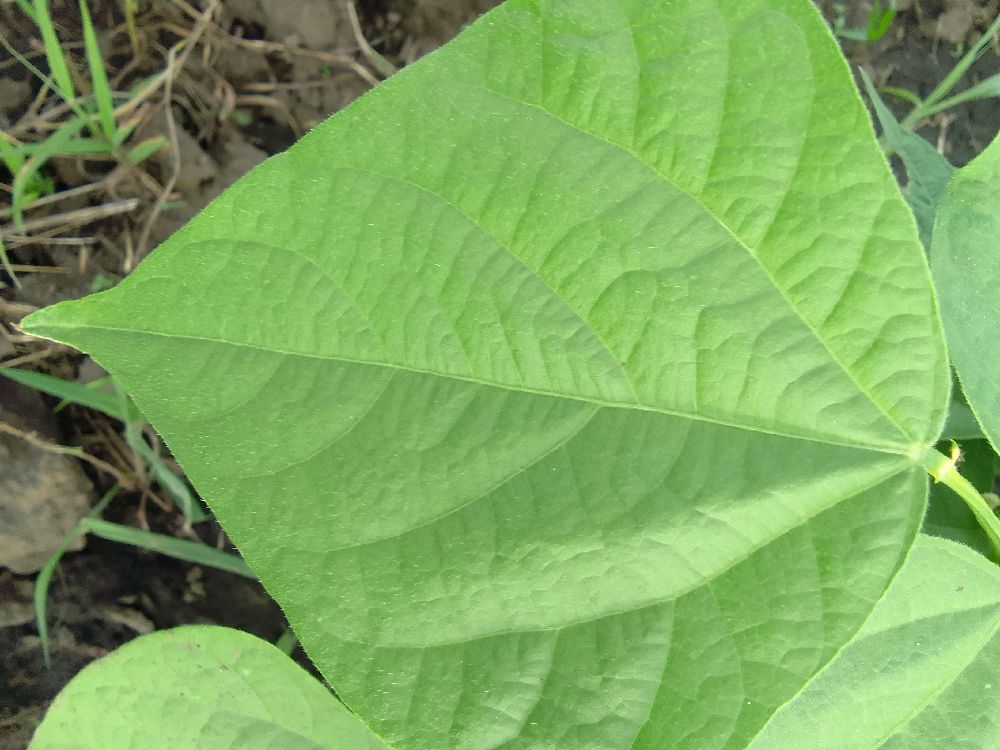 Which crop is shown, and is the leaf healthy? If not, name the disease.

common bean, healthy
